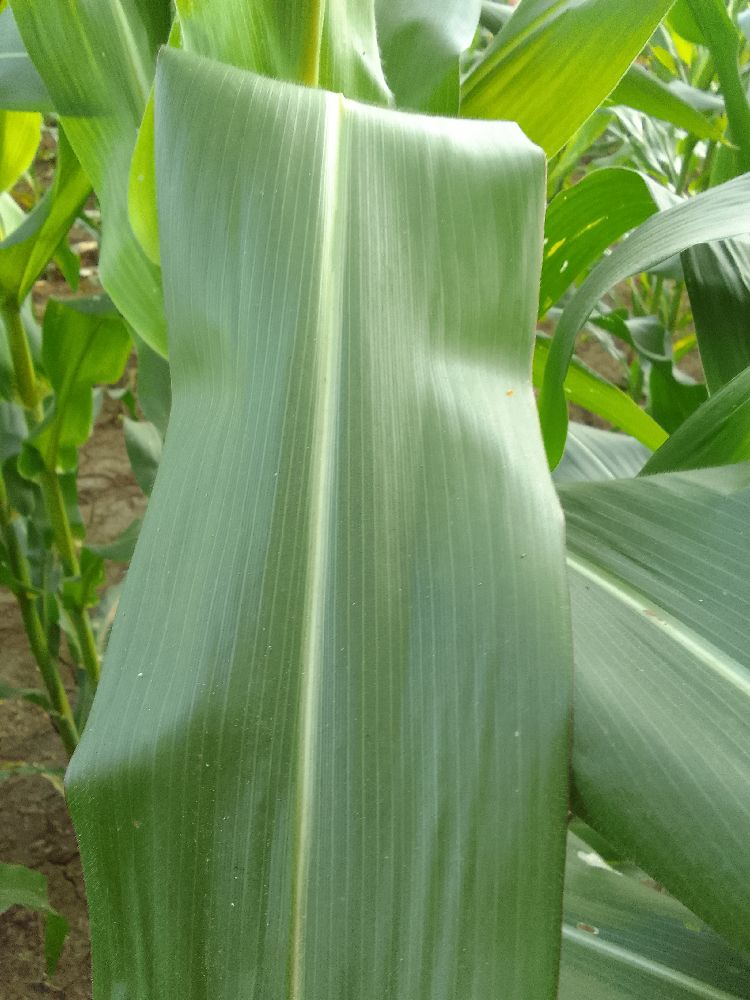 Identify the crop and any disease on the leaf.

maize, healthy
